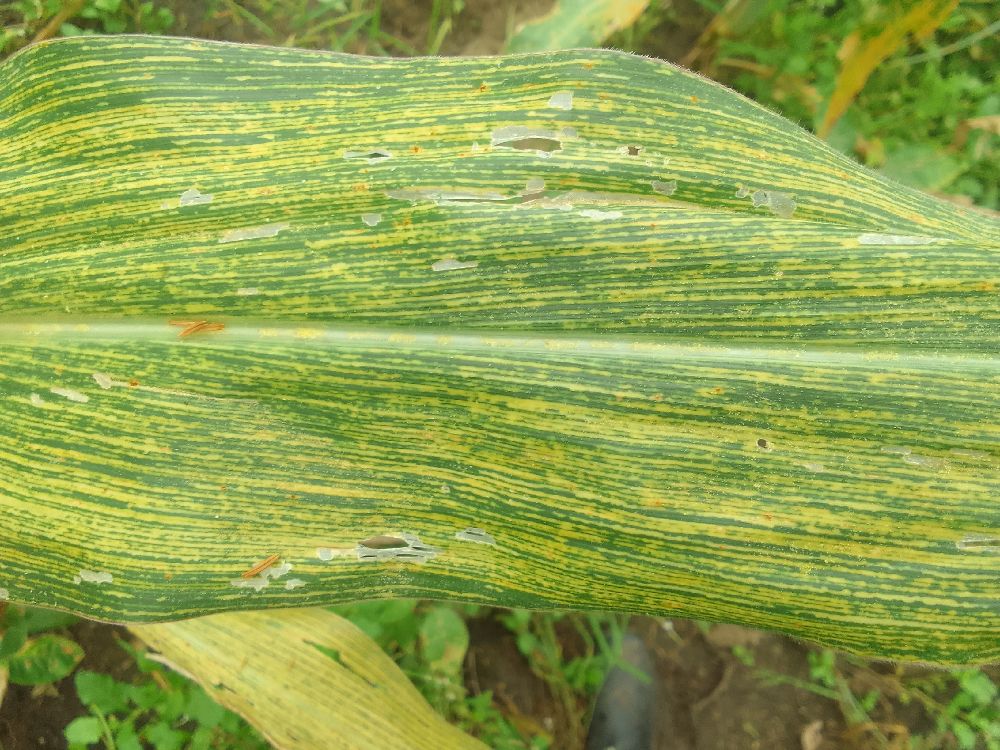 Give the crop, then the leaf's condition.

maize, maize streak virus
